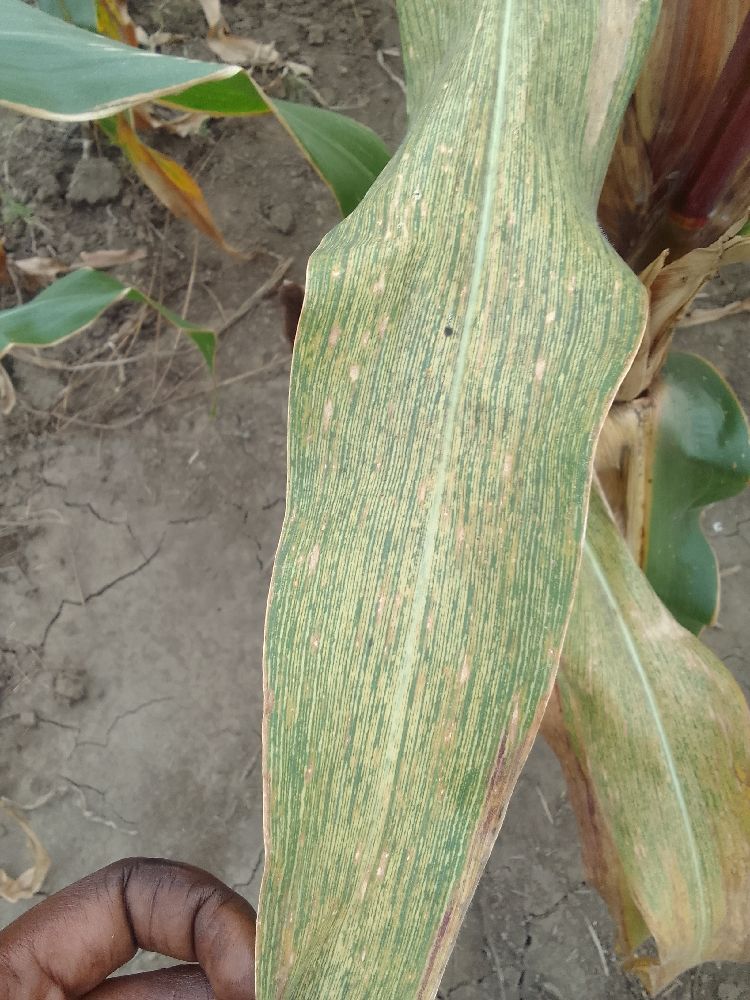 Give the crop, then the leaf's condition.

maize, maize streak virus
